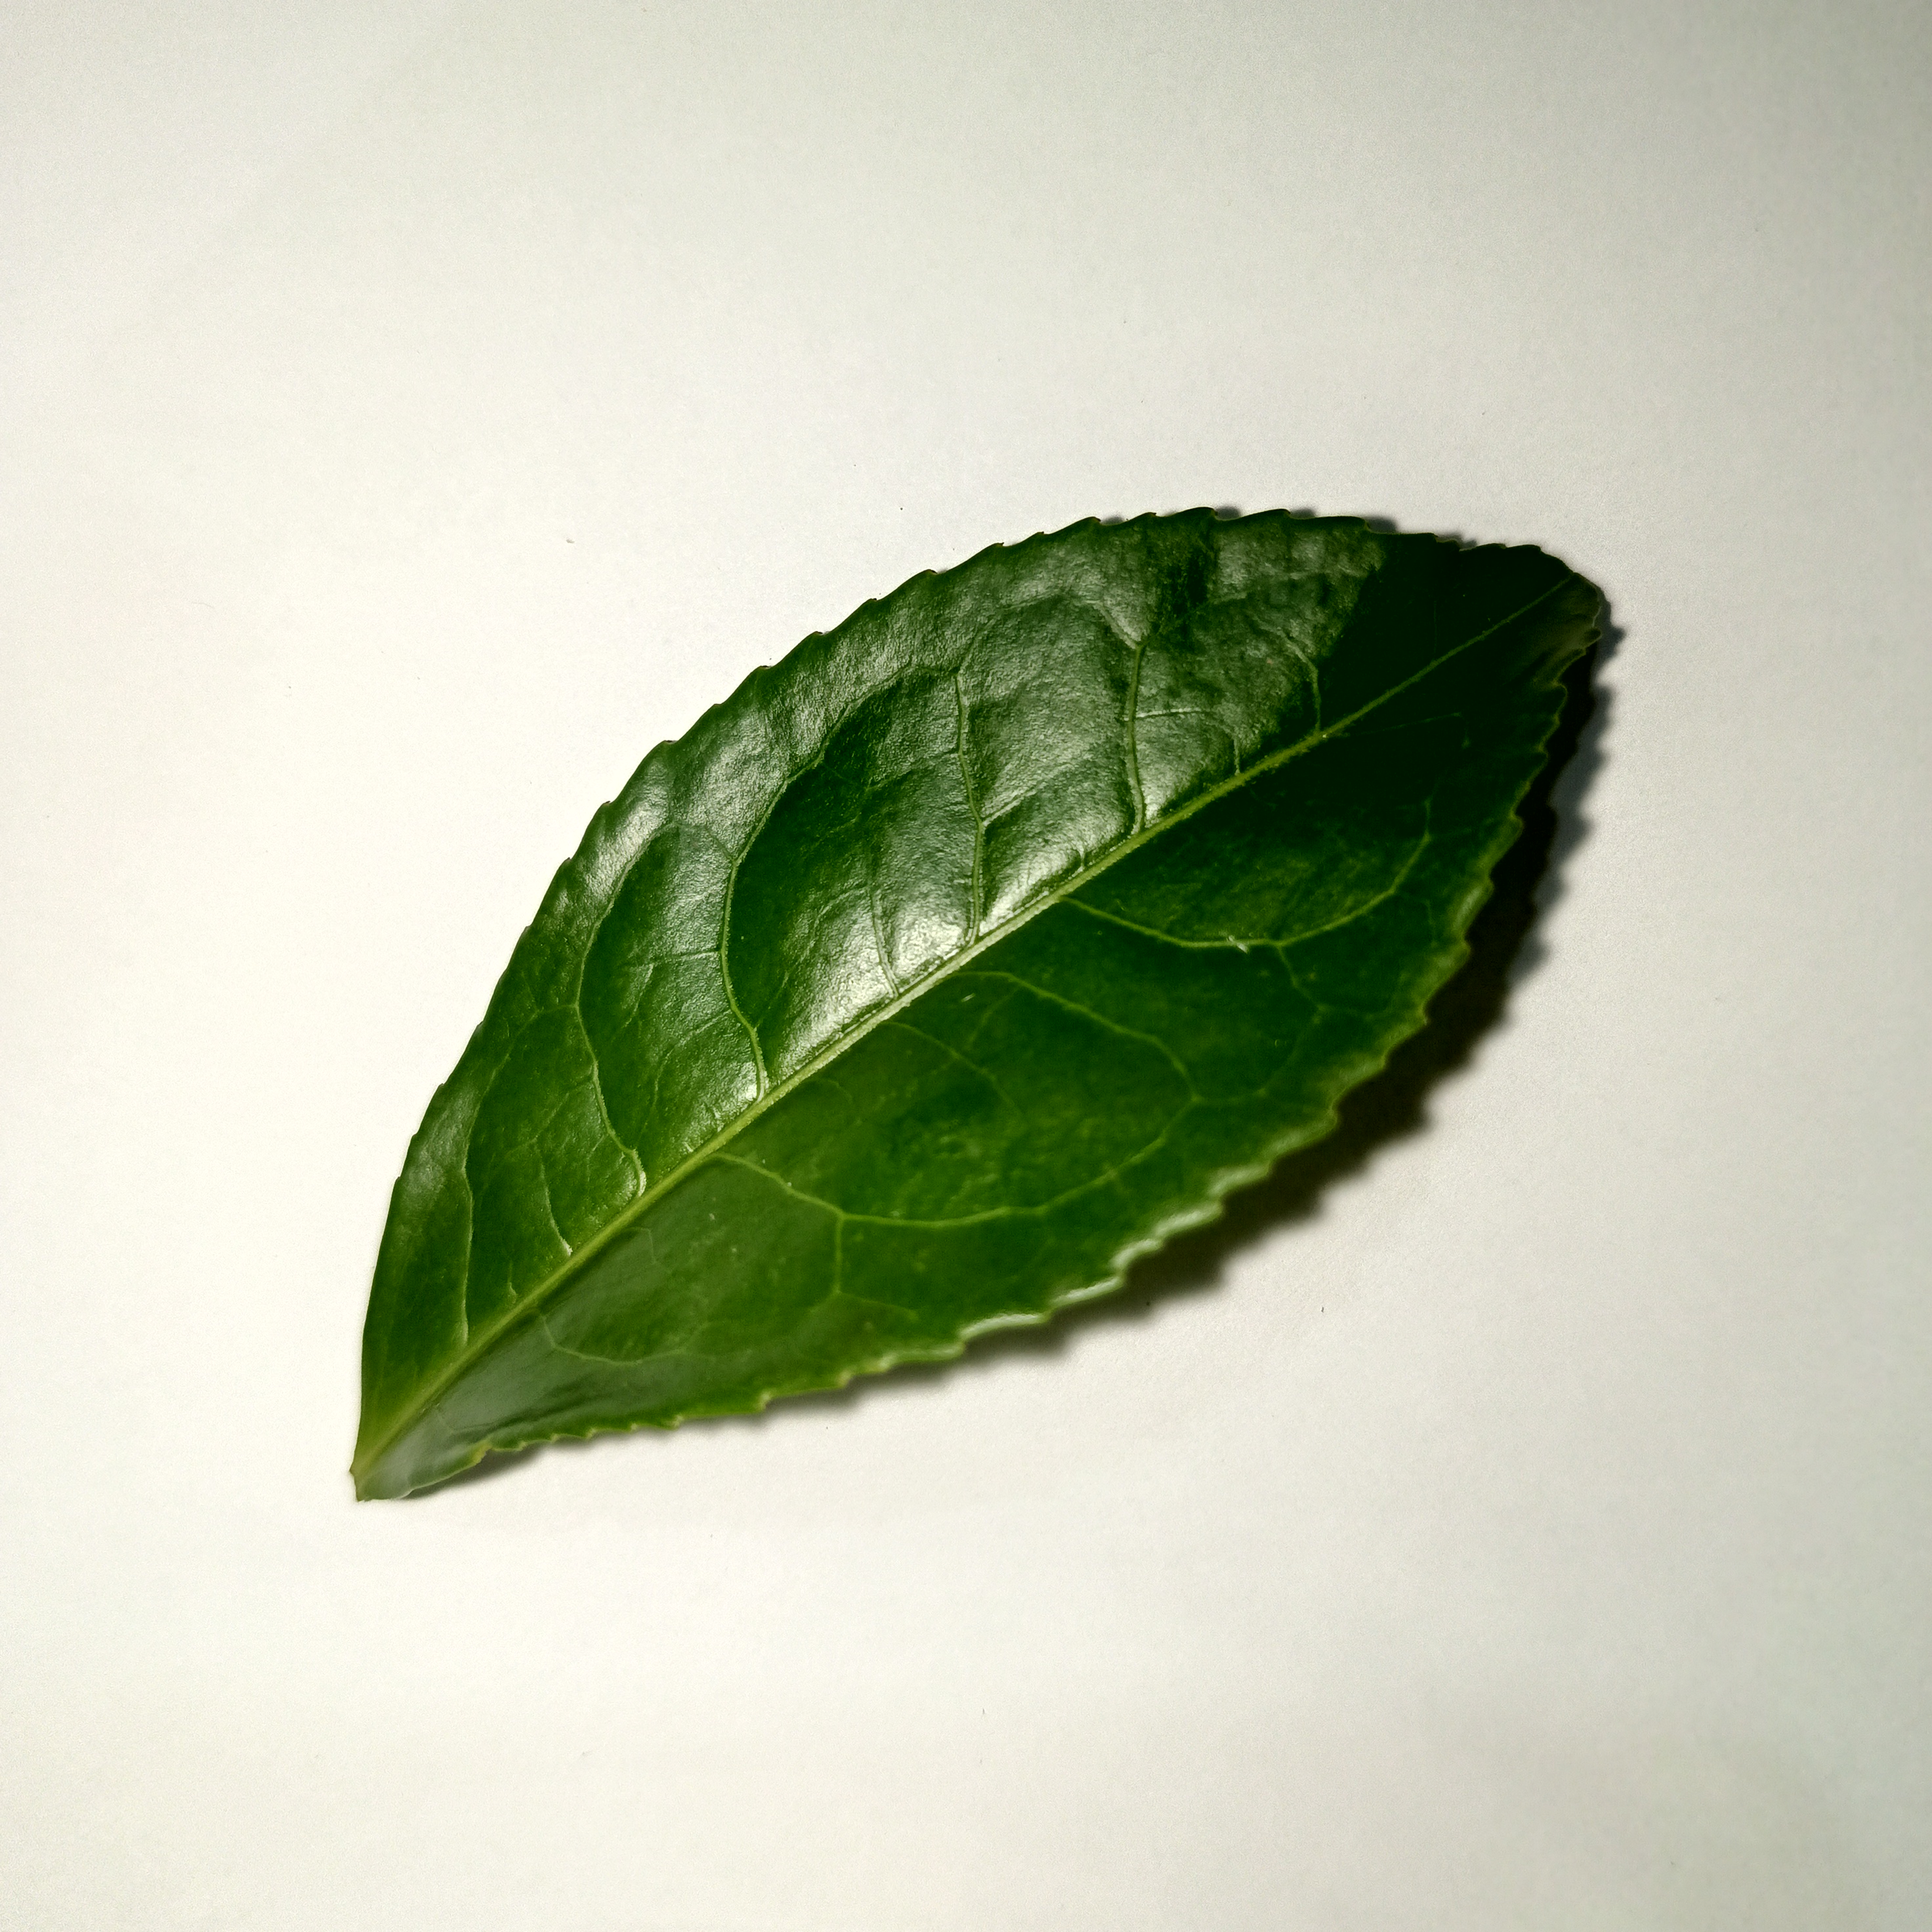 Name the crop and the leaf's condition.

tea, healthy
